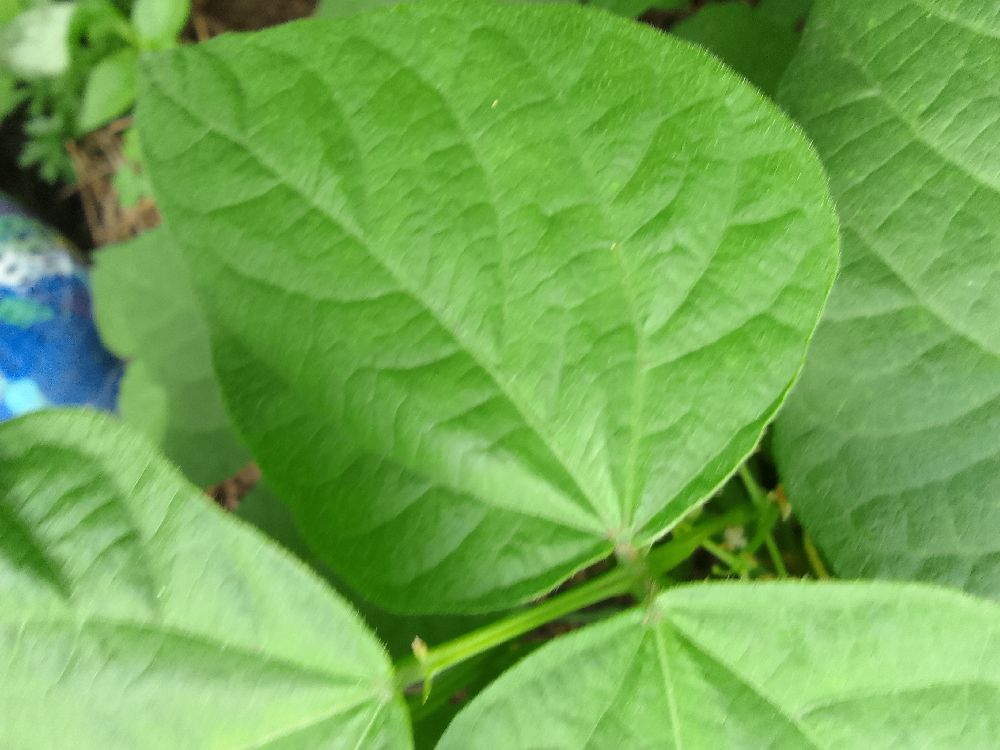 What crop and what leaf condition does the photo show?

common bean, healthy
